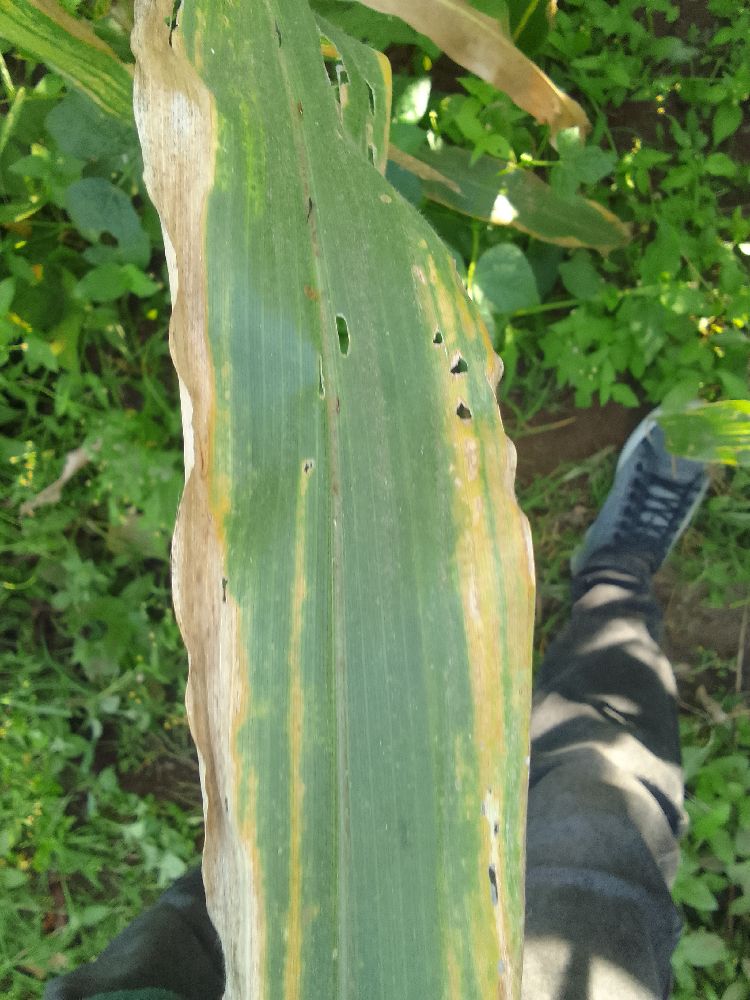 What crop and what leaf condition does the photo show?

maize, maize lethal necrosis
